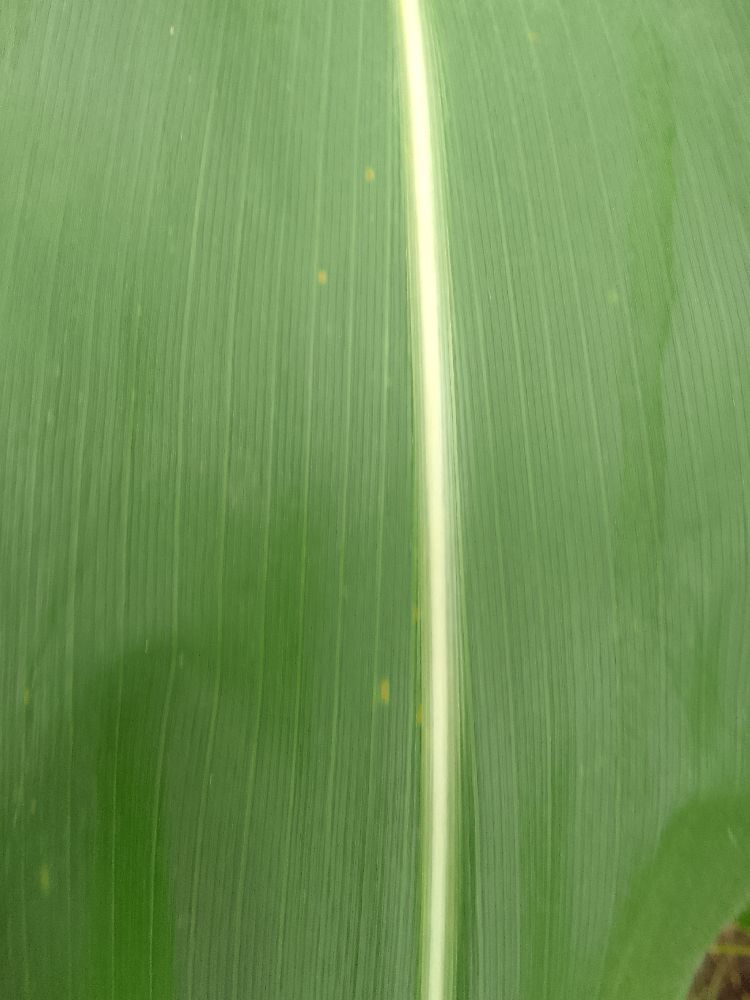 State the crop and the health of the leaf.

maize, healthy
